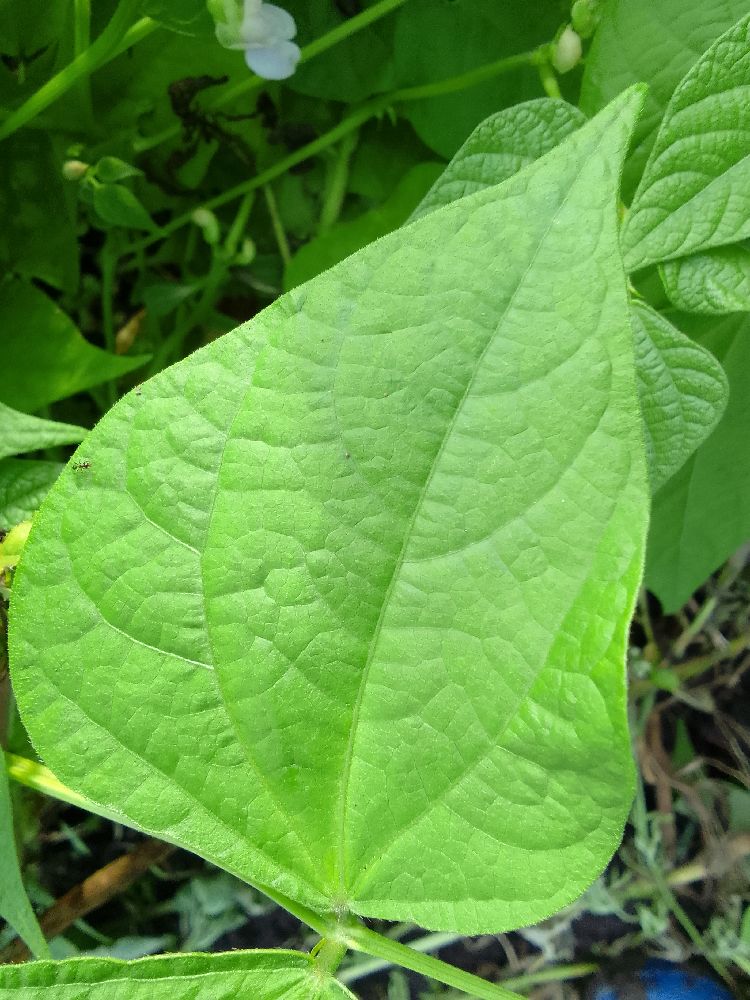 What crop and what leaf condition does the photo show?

common bean, healthy
